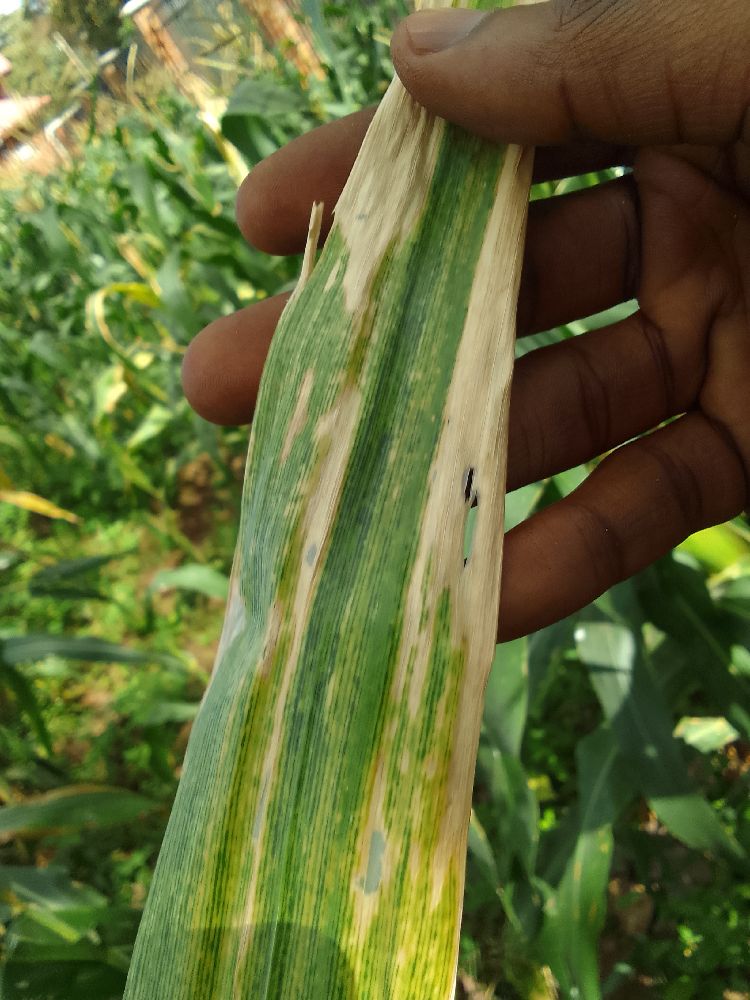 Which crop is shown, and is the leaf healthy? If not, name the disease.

maize, maize lethal necrosis
